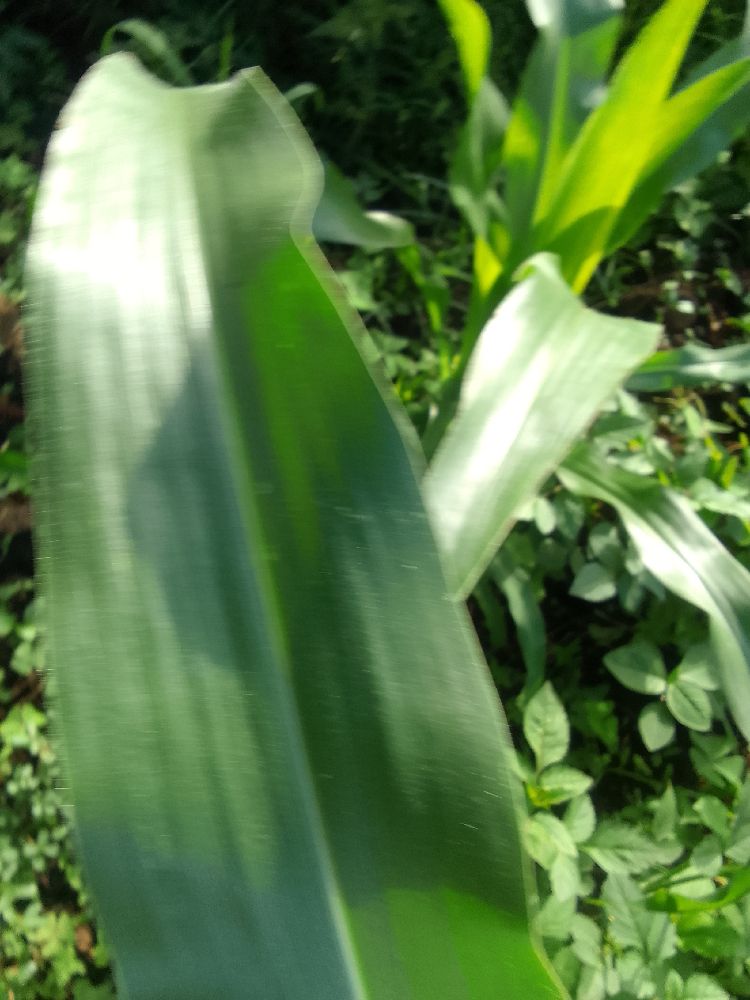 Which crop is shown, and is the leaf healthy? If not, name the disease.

maize, healthy
